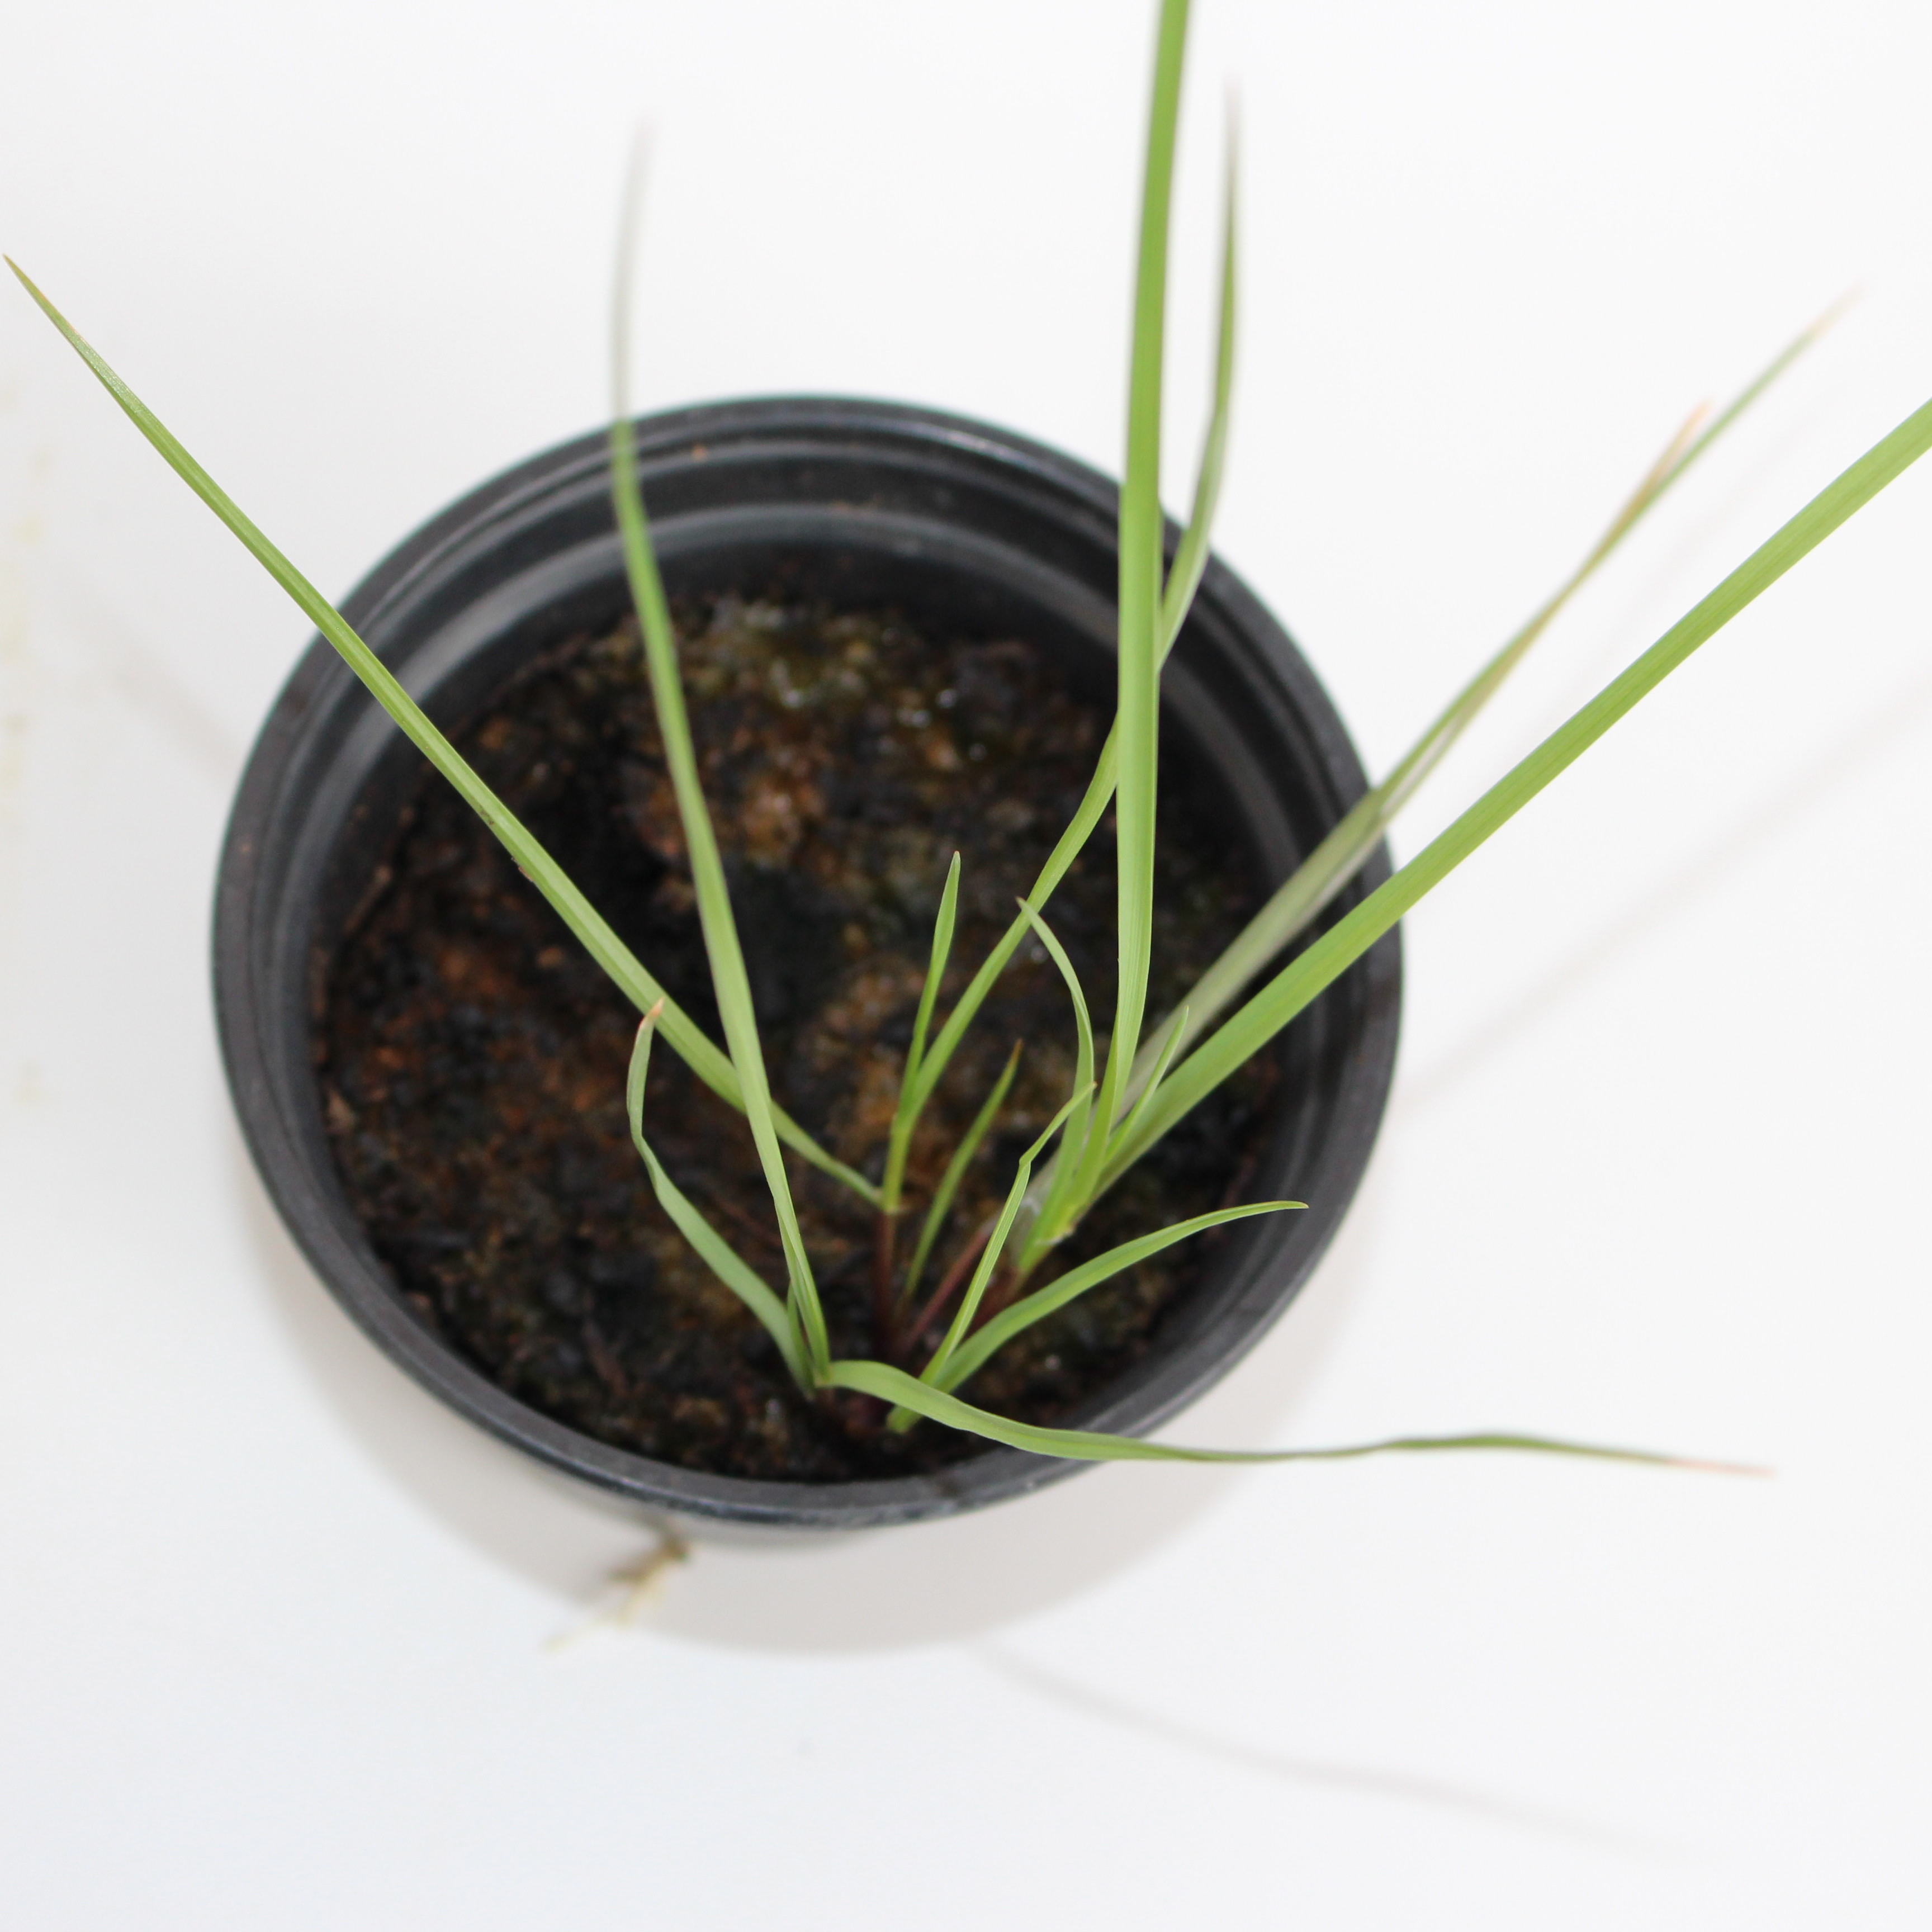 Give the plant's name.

Lolium multiflorum
